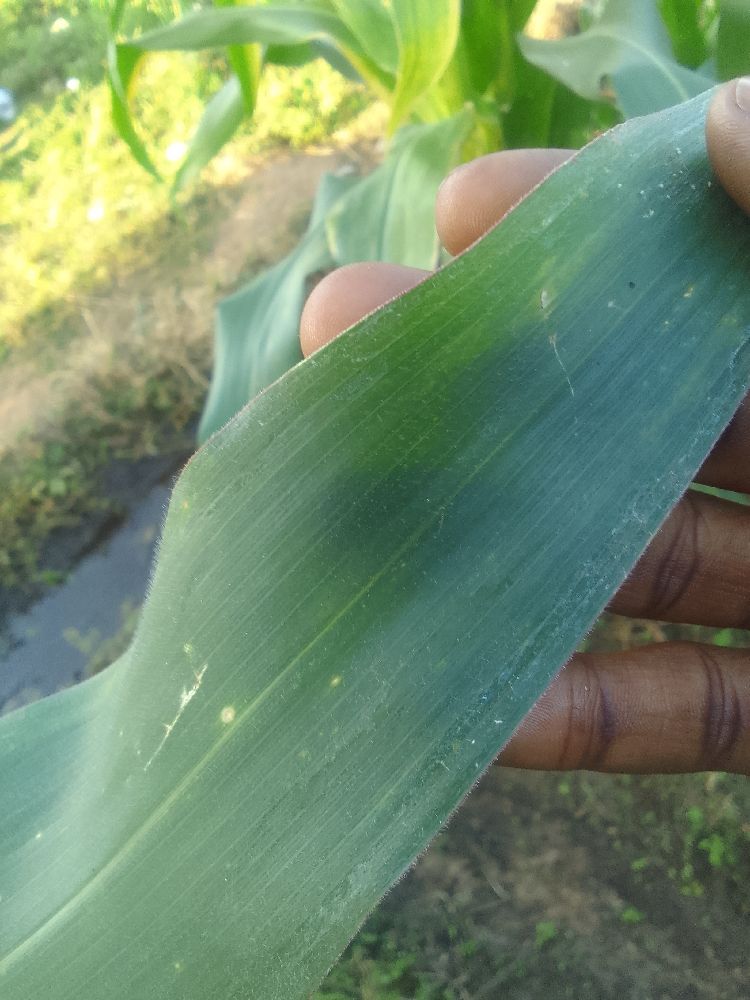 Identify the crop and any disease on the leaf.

maize, healthy
